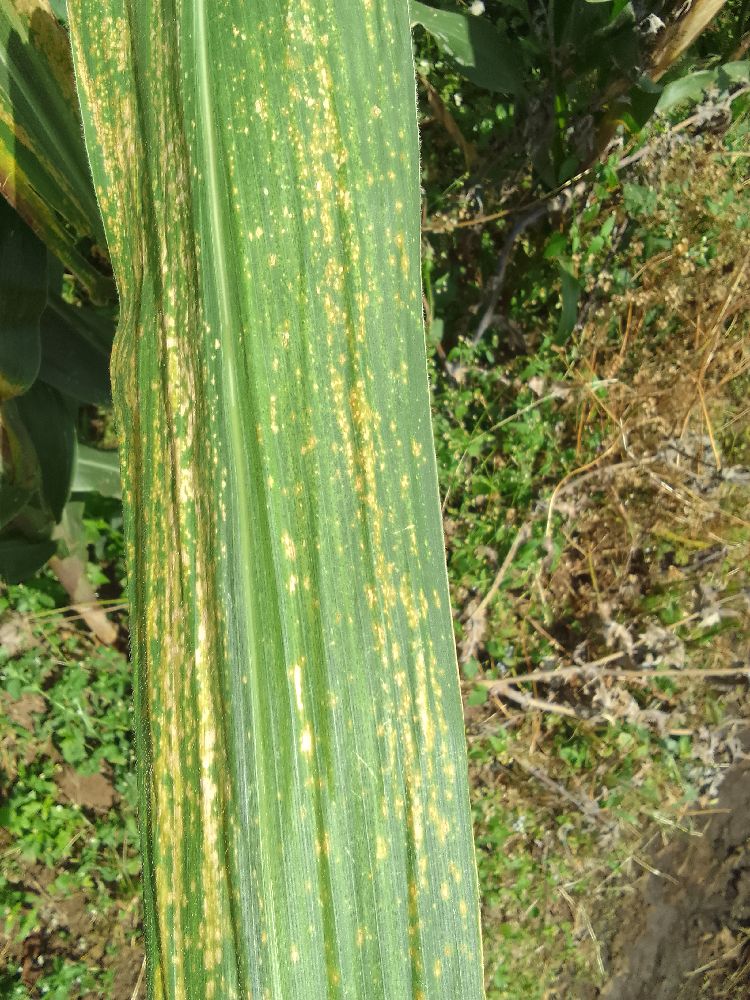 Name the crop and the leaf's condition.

maize, maize lethal necrosis
